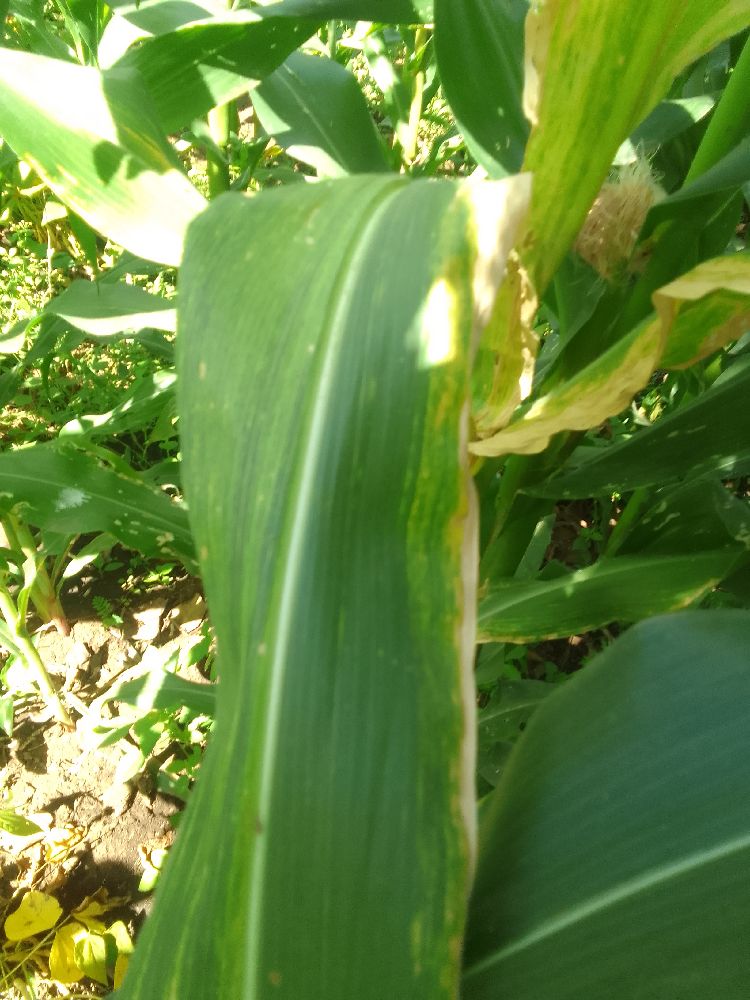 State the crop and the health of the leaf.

maize, maize lethal necrosis
